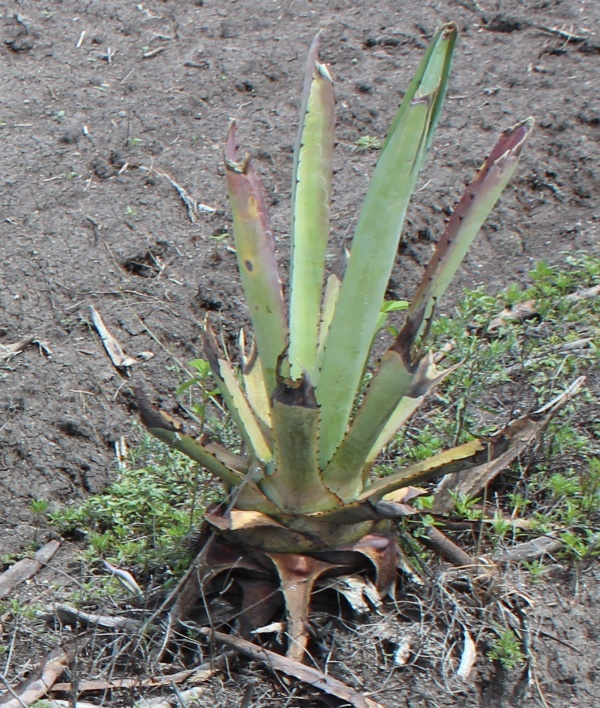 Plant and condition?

agave, sick
